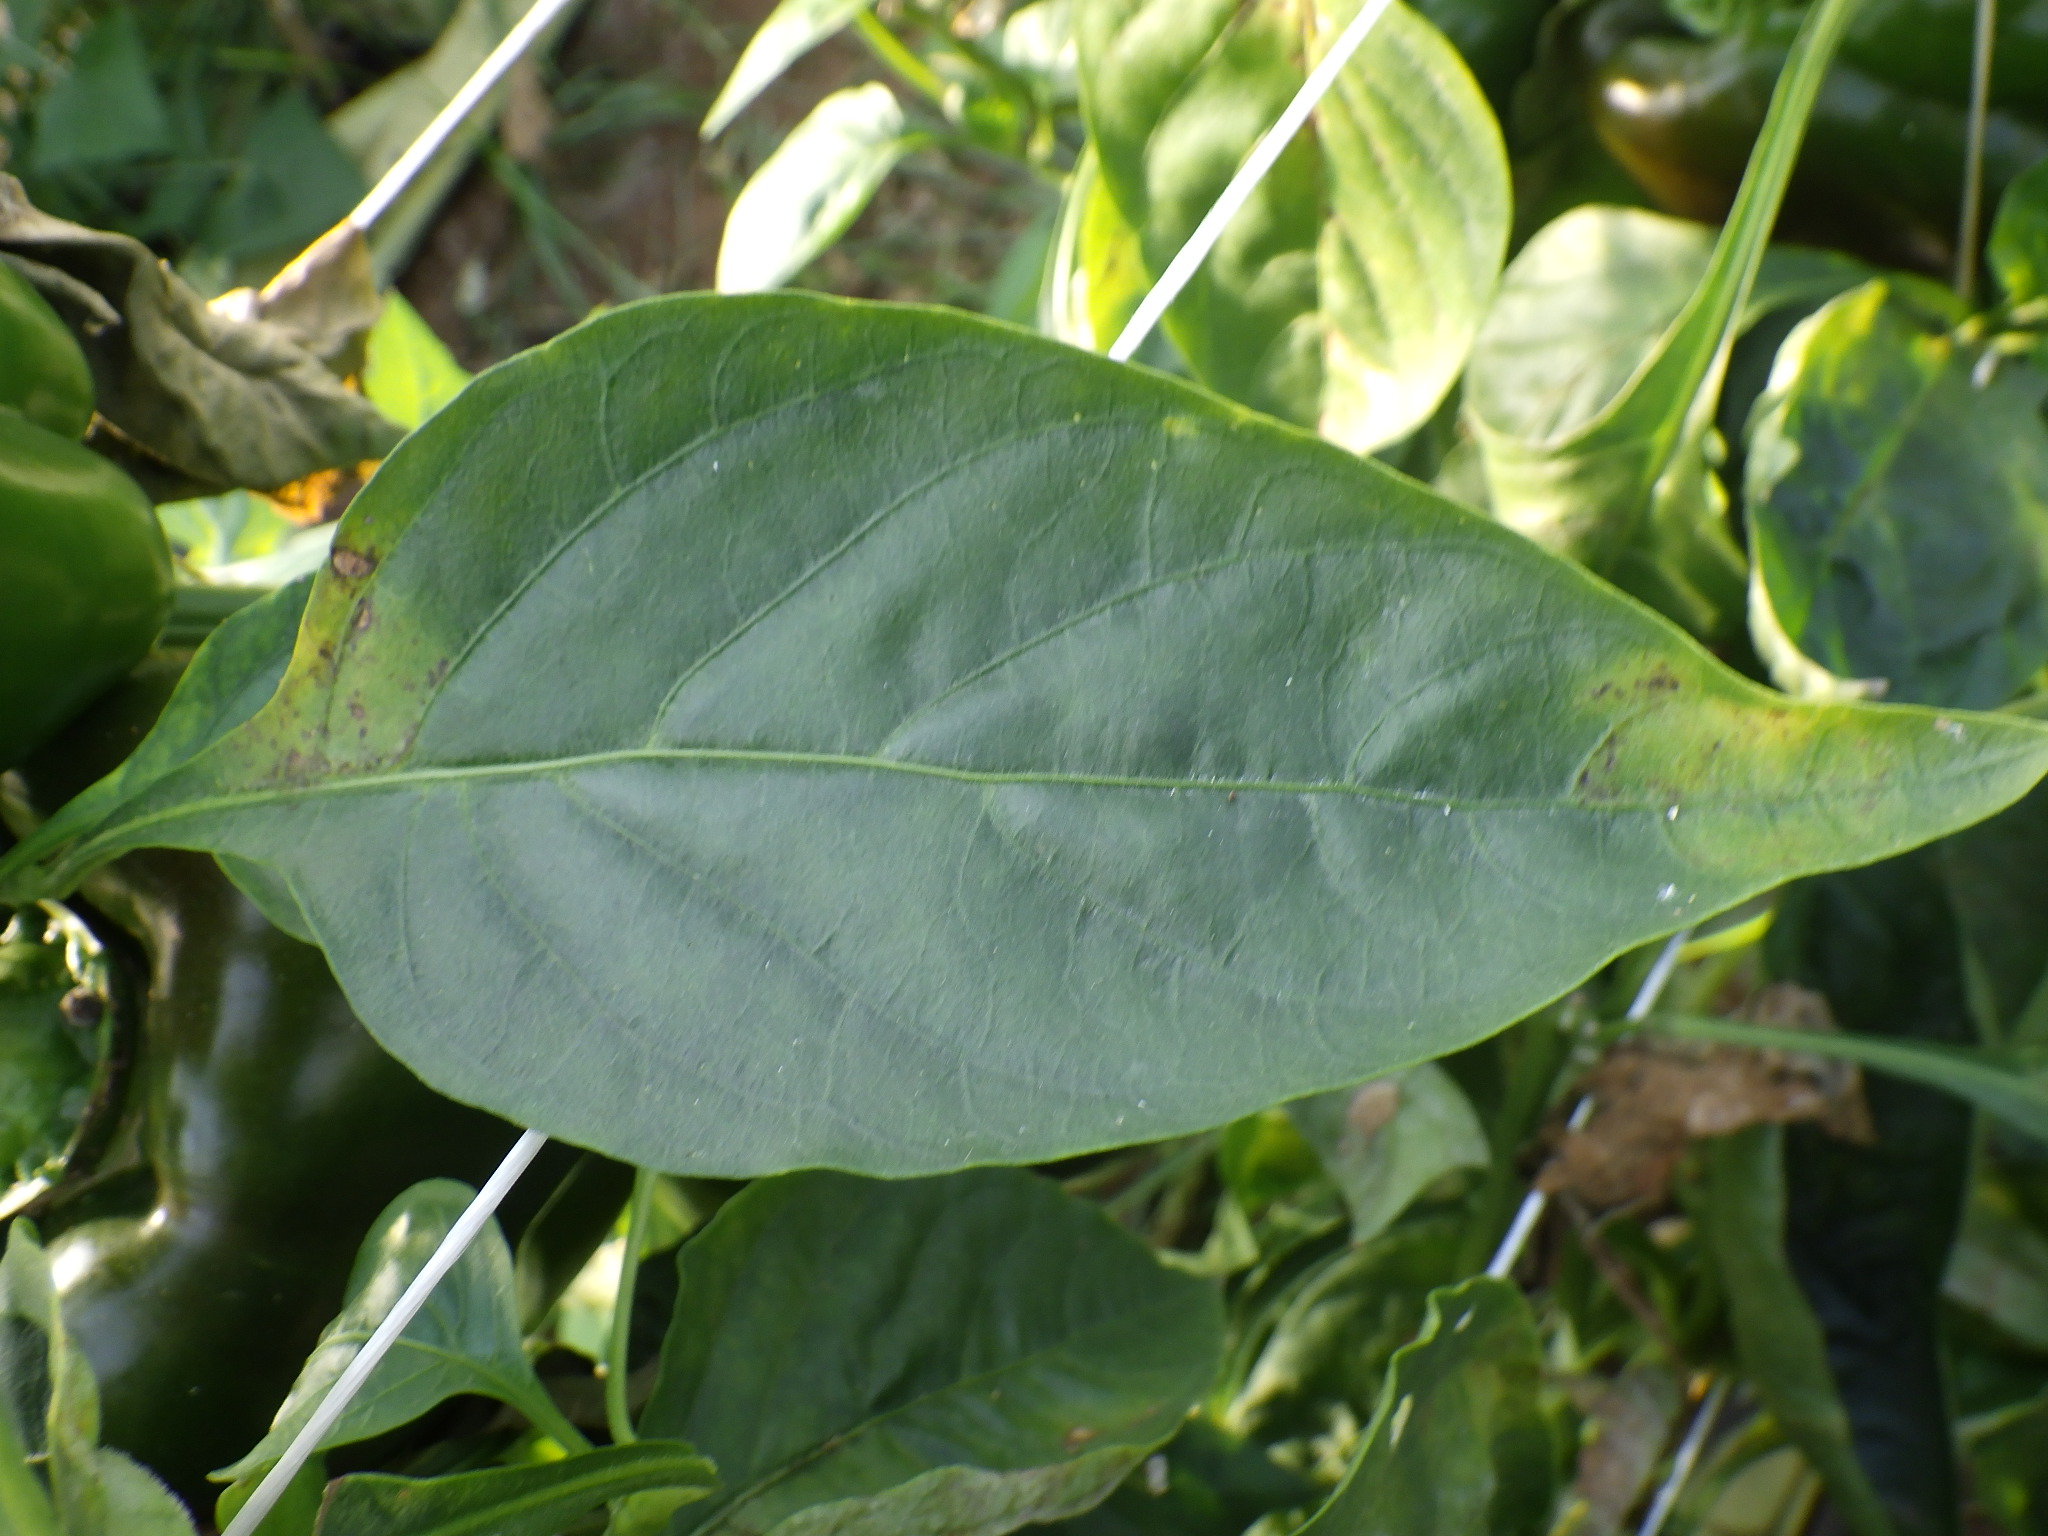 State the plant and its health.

bell pepper, downy mildew
